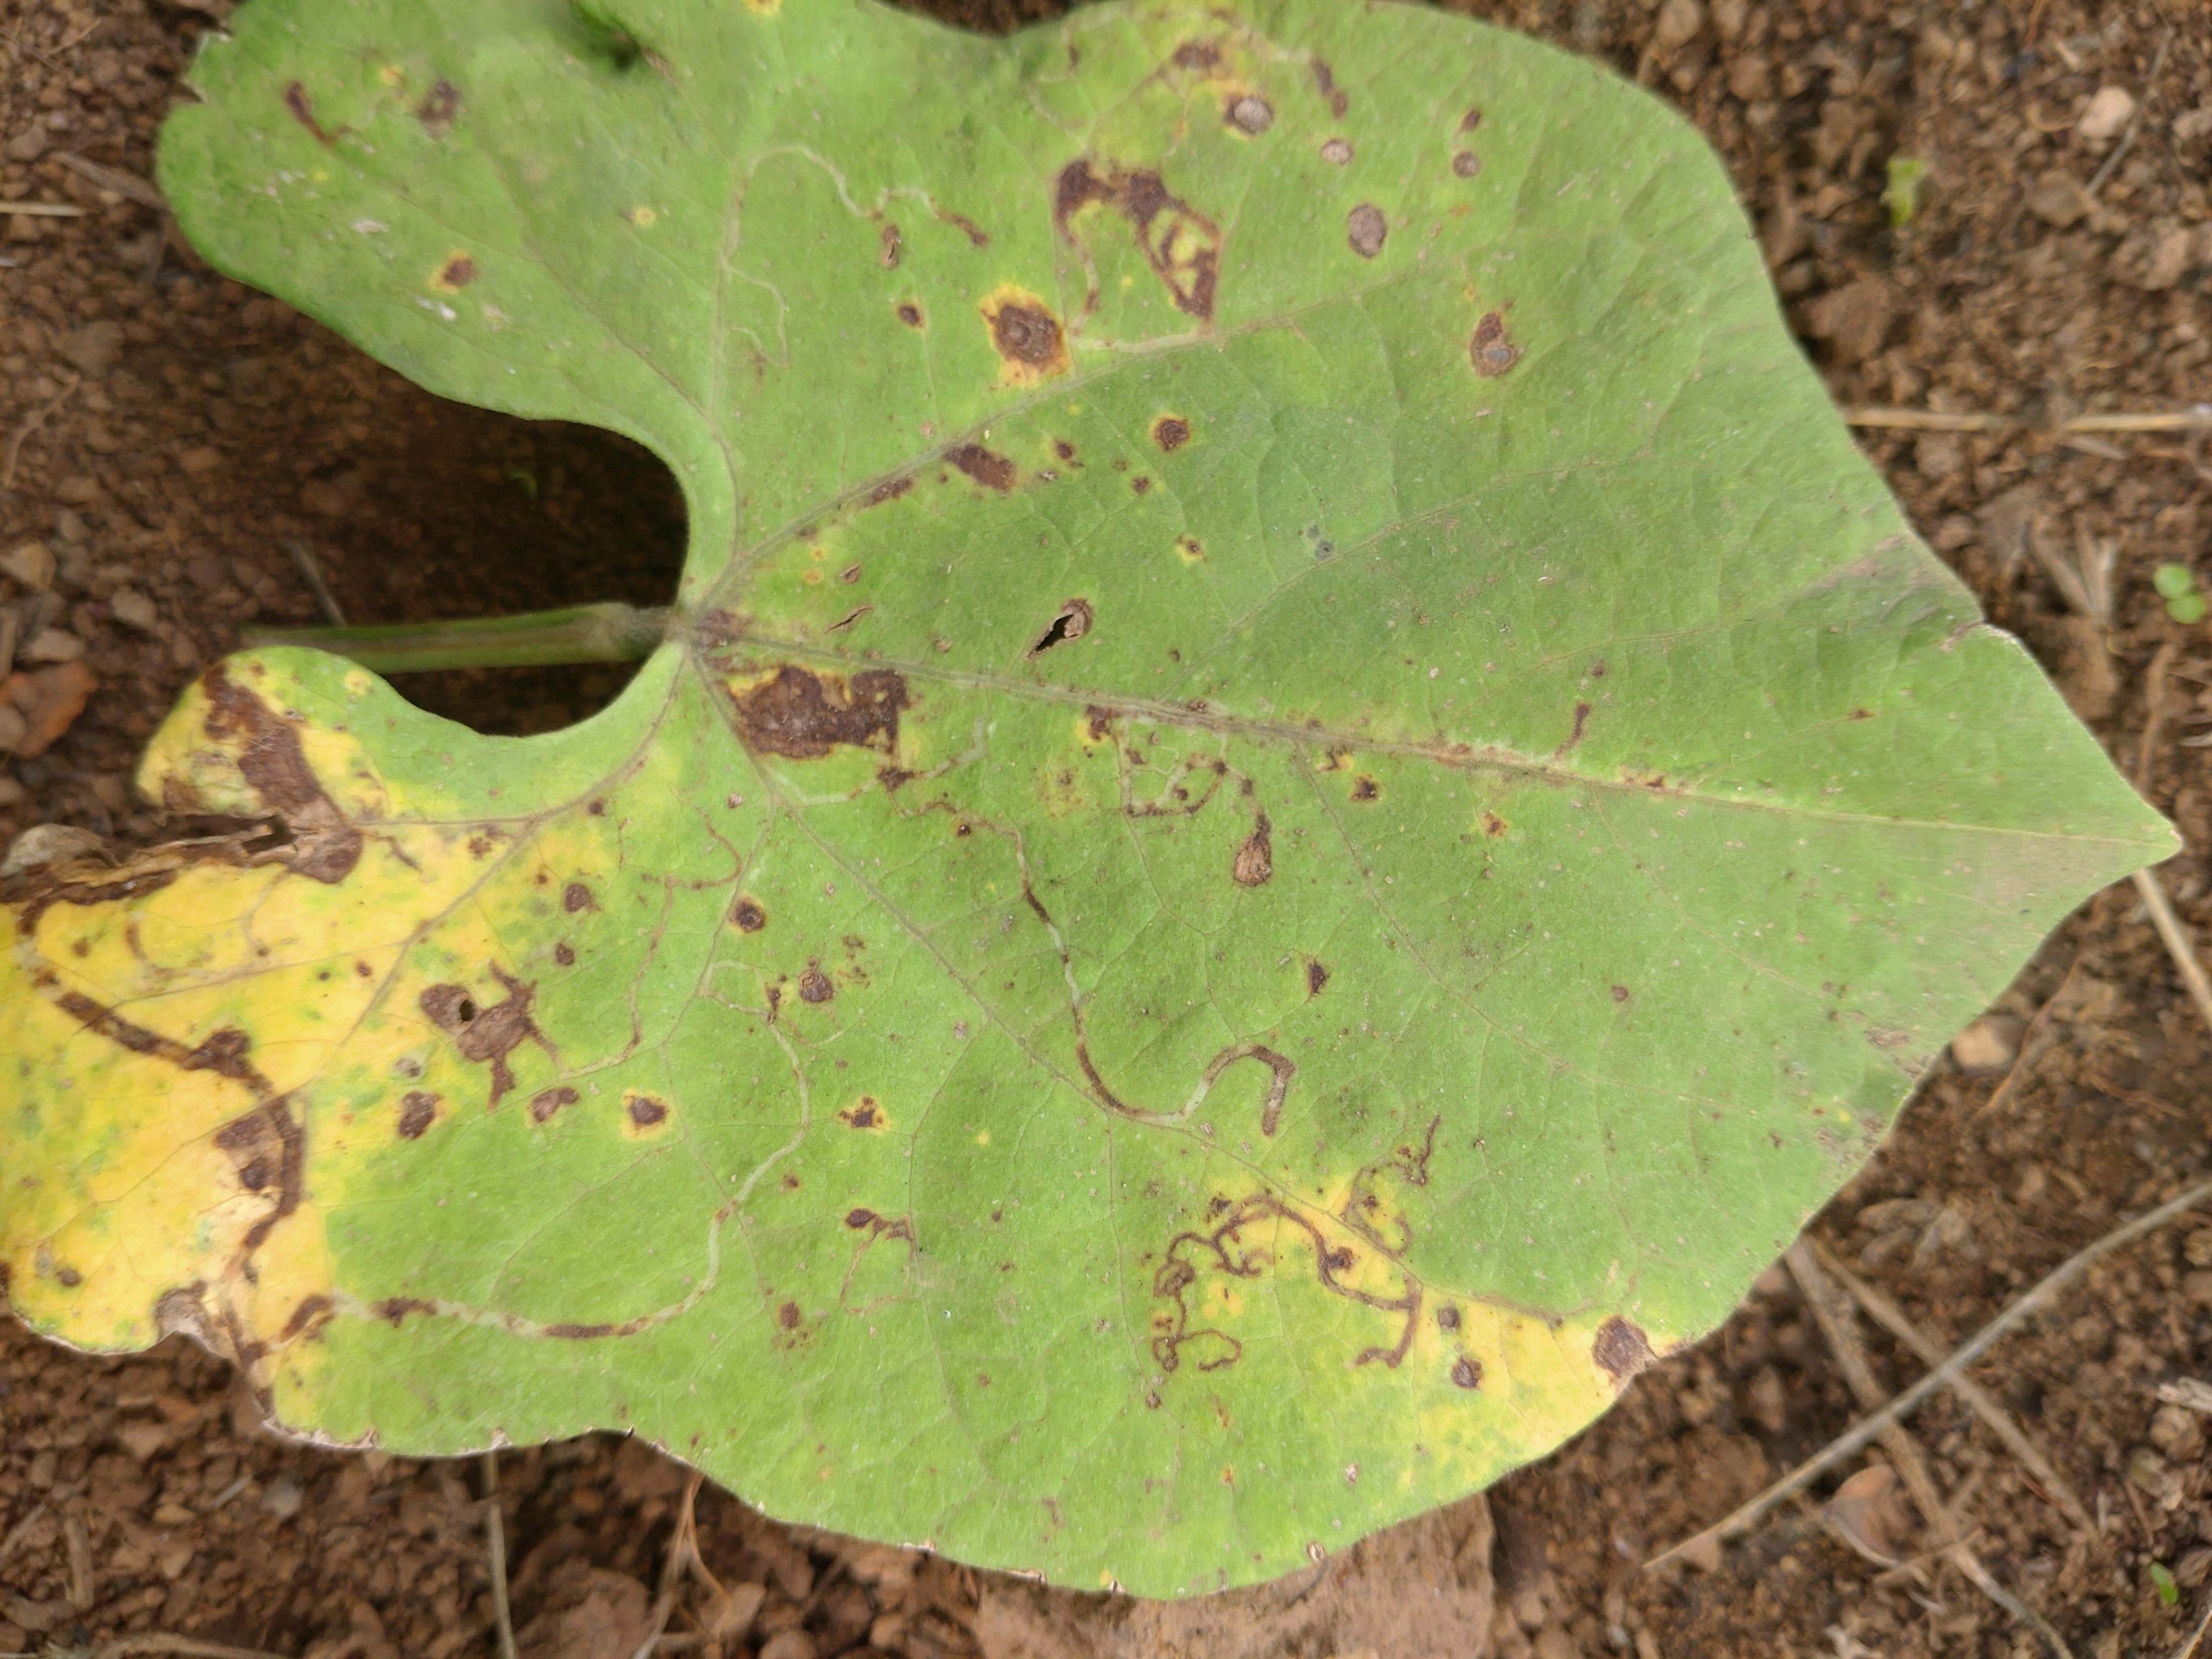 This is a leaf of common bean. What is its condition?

rust
